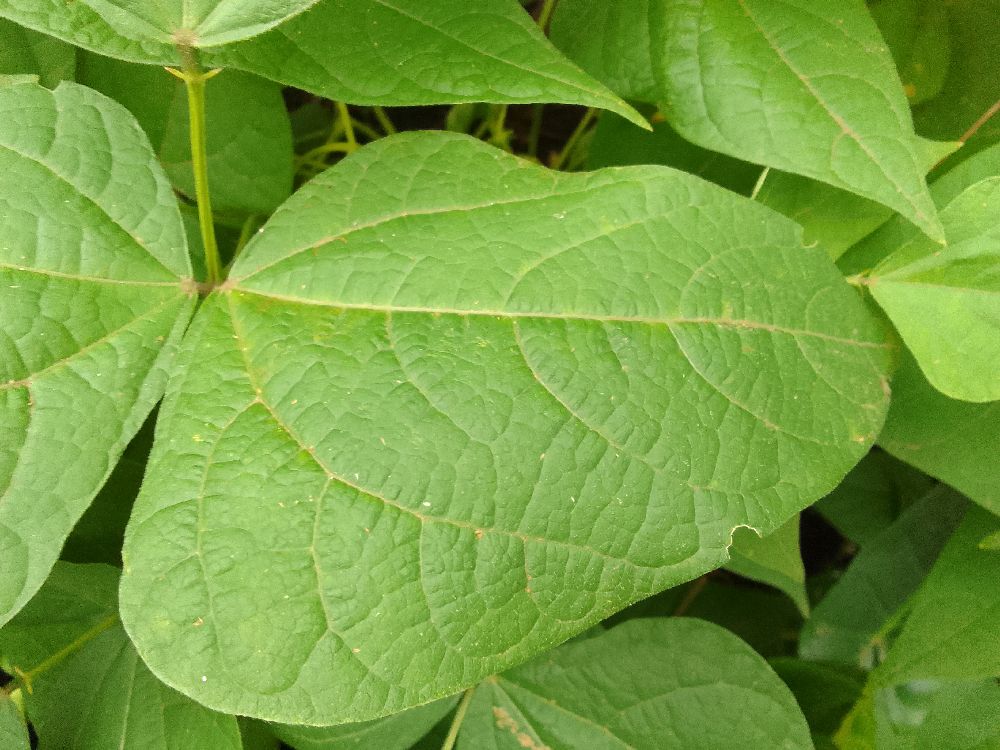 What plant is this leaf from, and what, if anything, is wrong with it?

common bean, healthy
